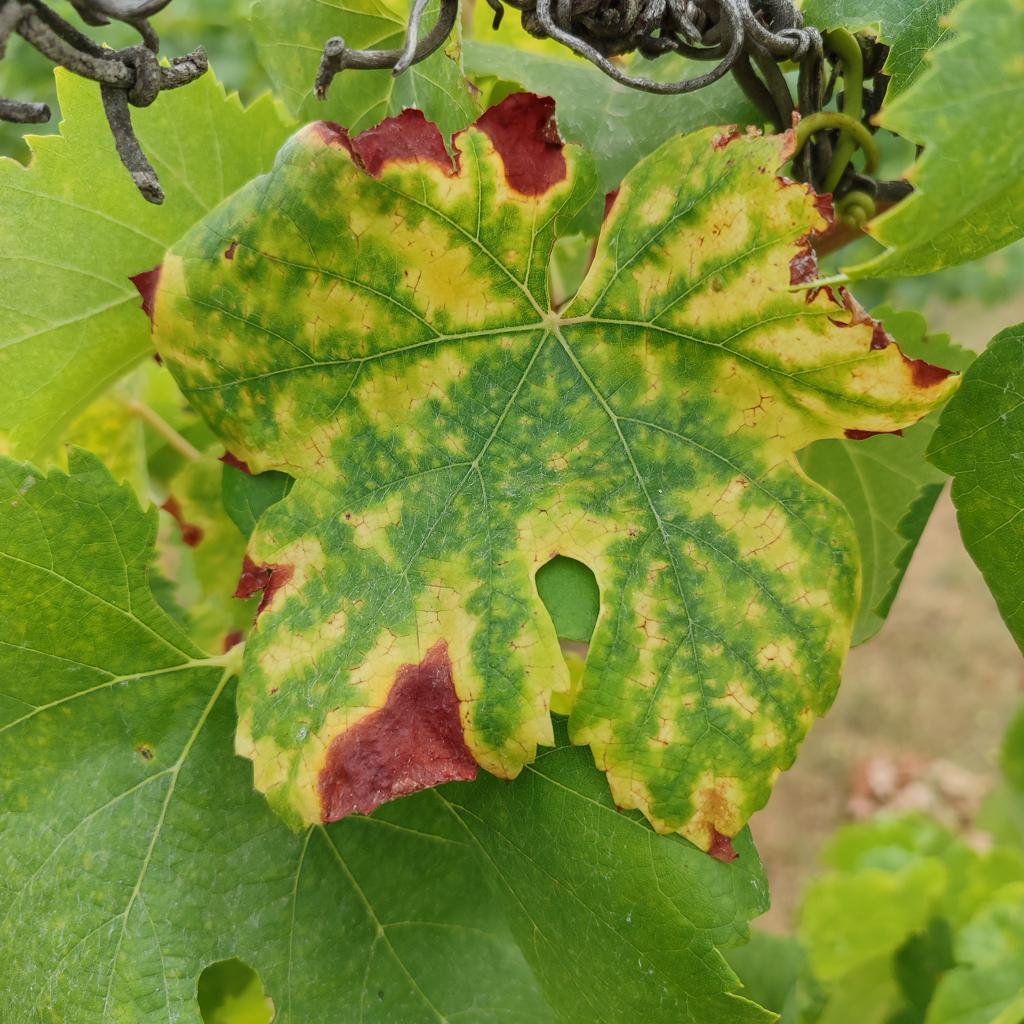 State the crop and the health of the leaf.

grapevine, esca complex
